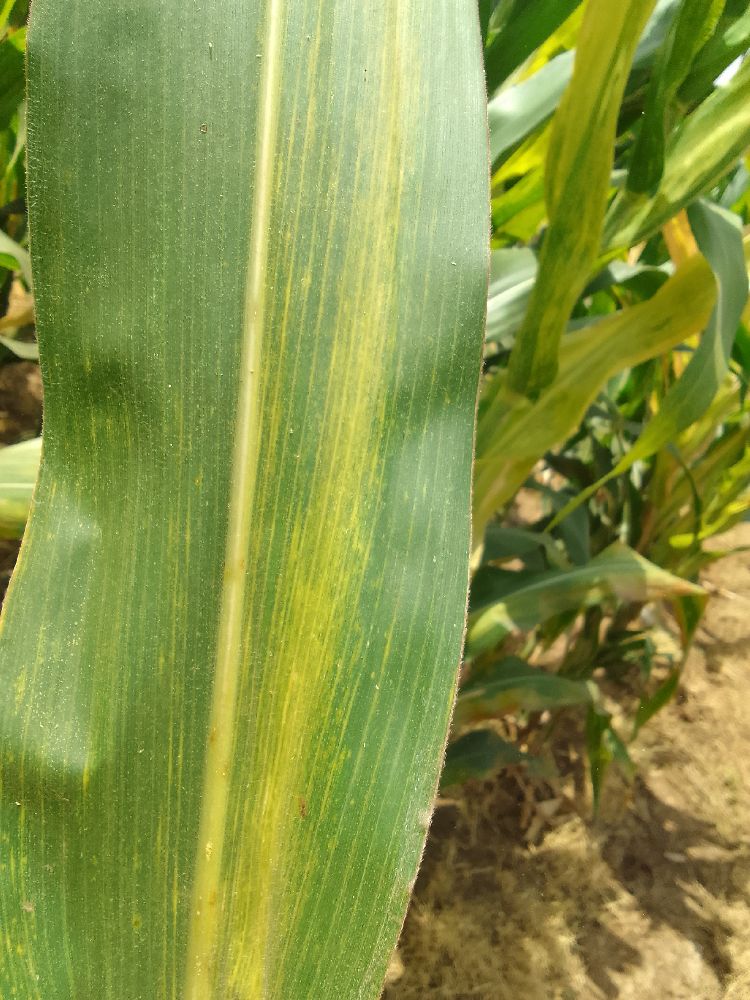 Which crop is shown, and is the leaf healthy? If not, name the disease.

maize, maize lethal necrosis
